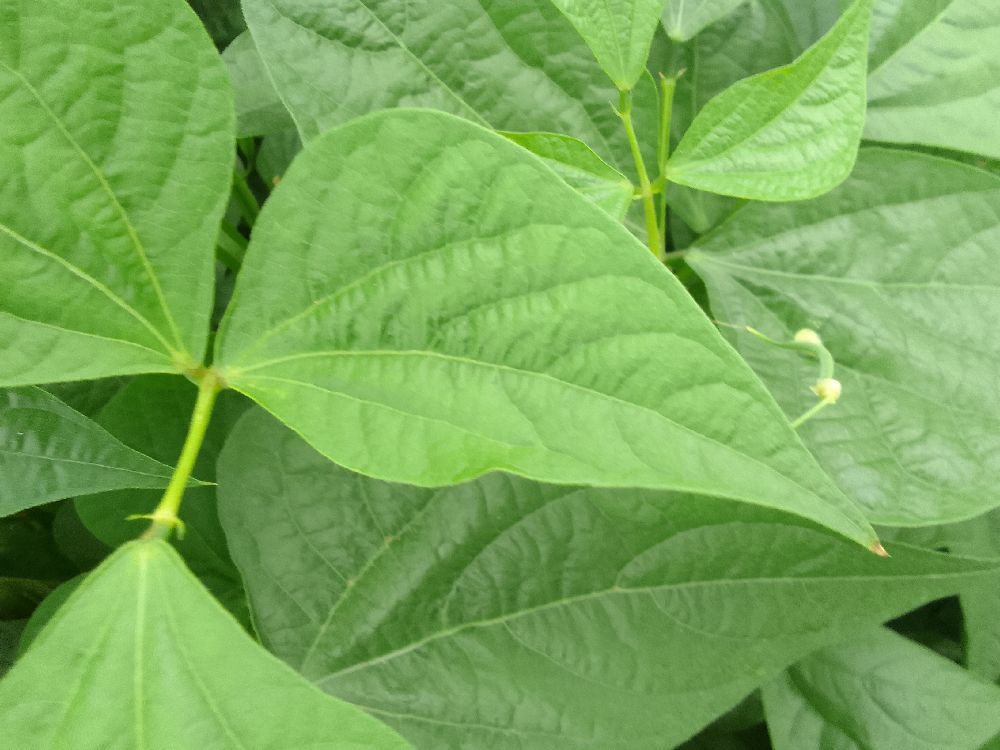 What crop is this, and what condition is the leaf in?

common bean, healthy
